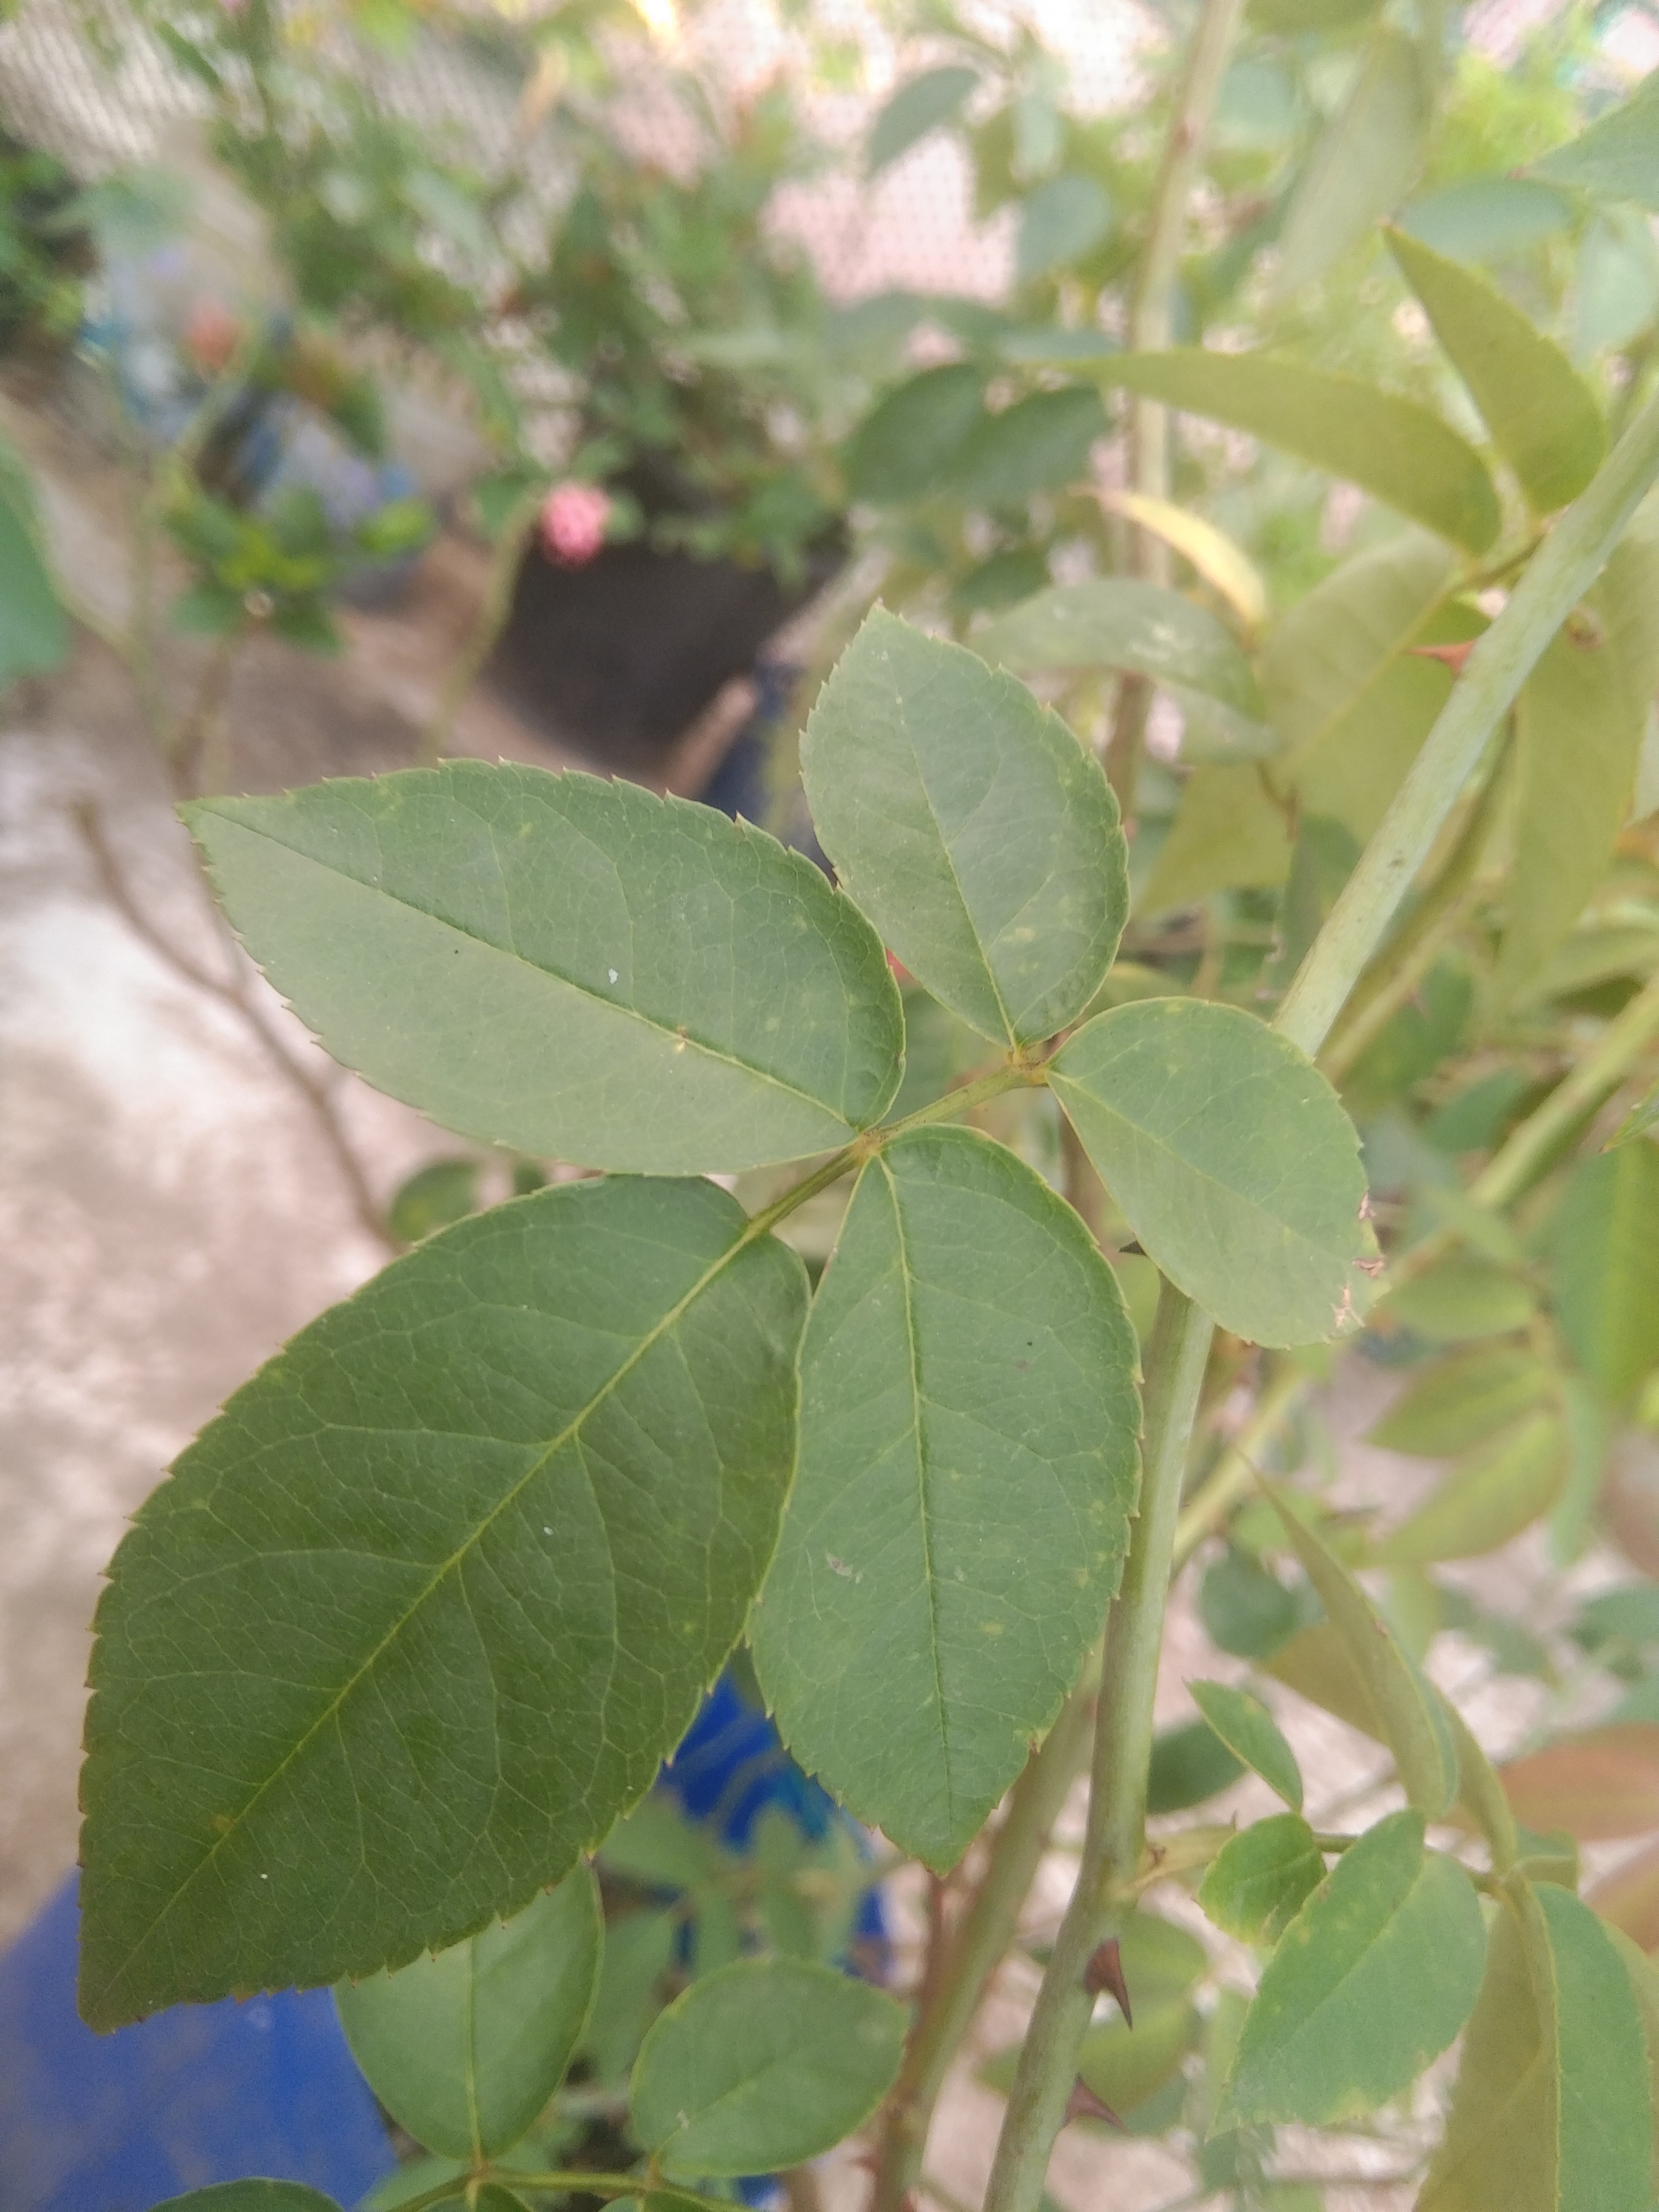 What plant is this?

rose
